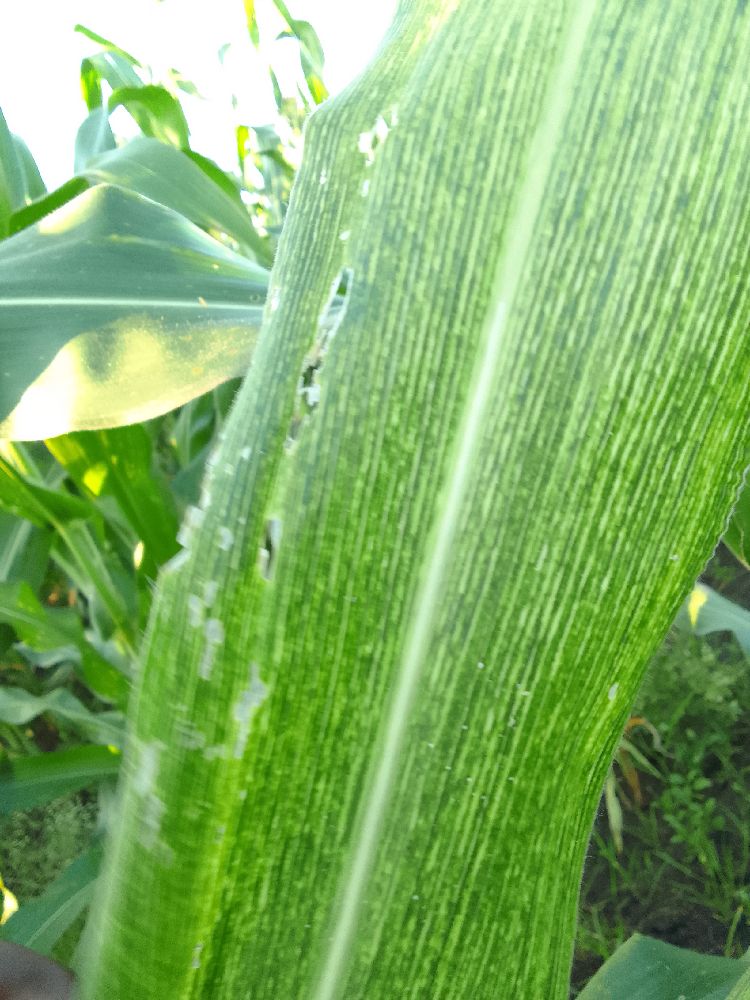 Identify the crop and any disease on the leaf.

maize, maize streak virus
